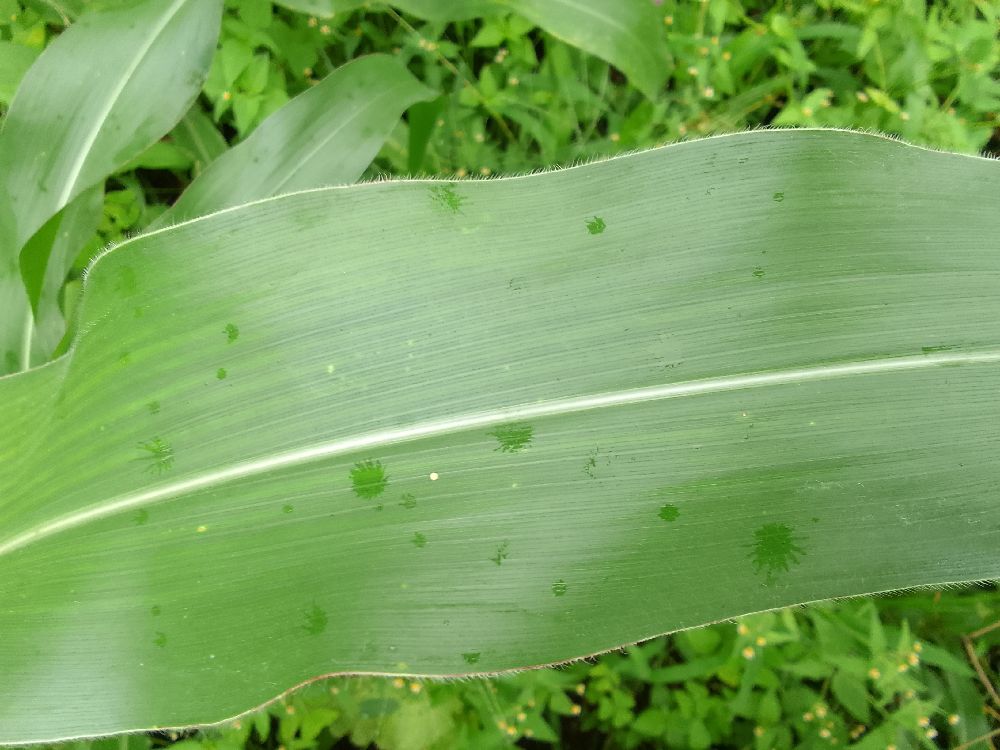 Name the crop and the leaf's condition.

maize, healthy
